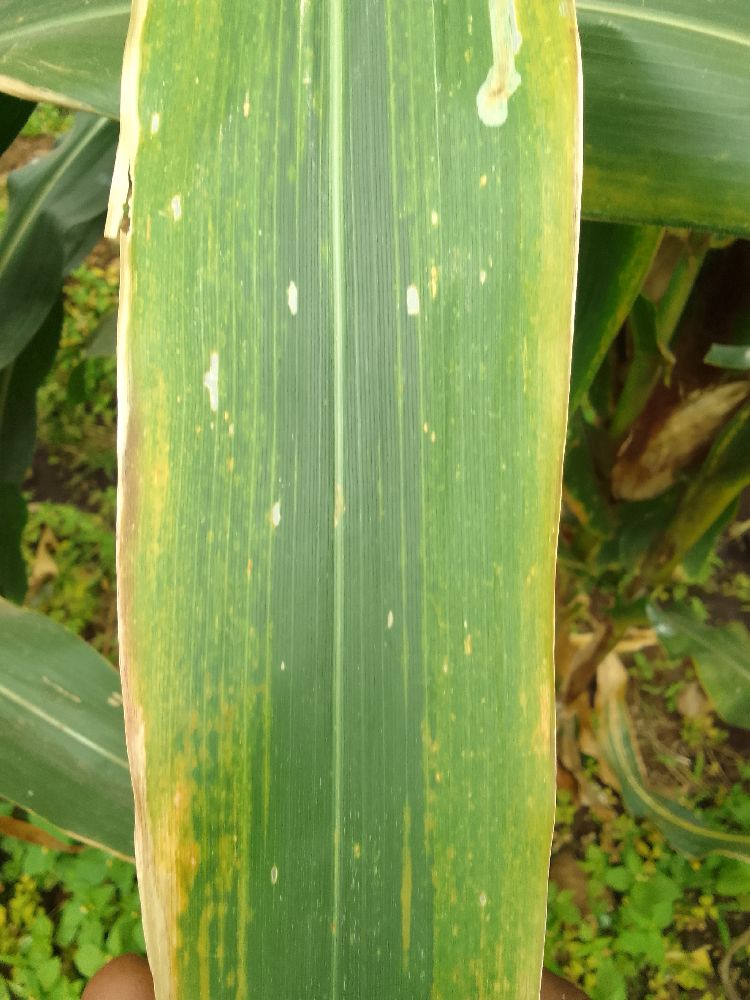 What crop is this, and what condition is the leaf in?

maize, maize lethal necrosis
